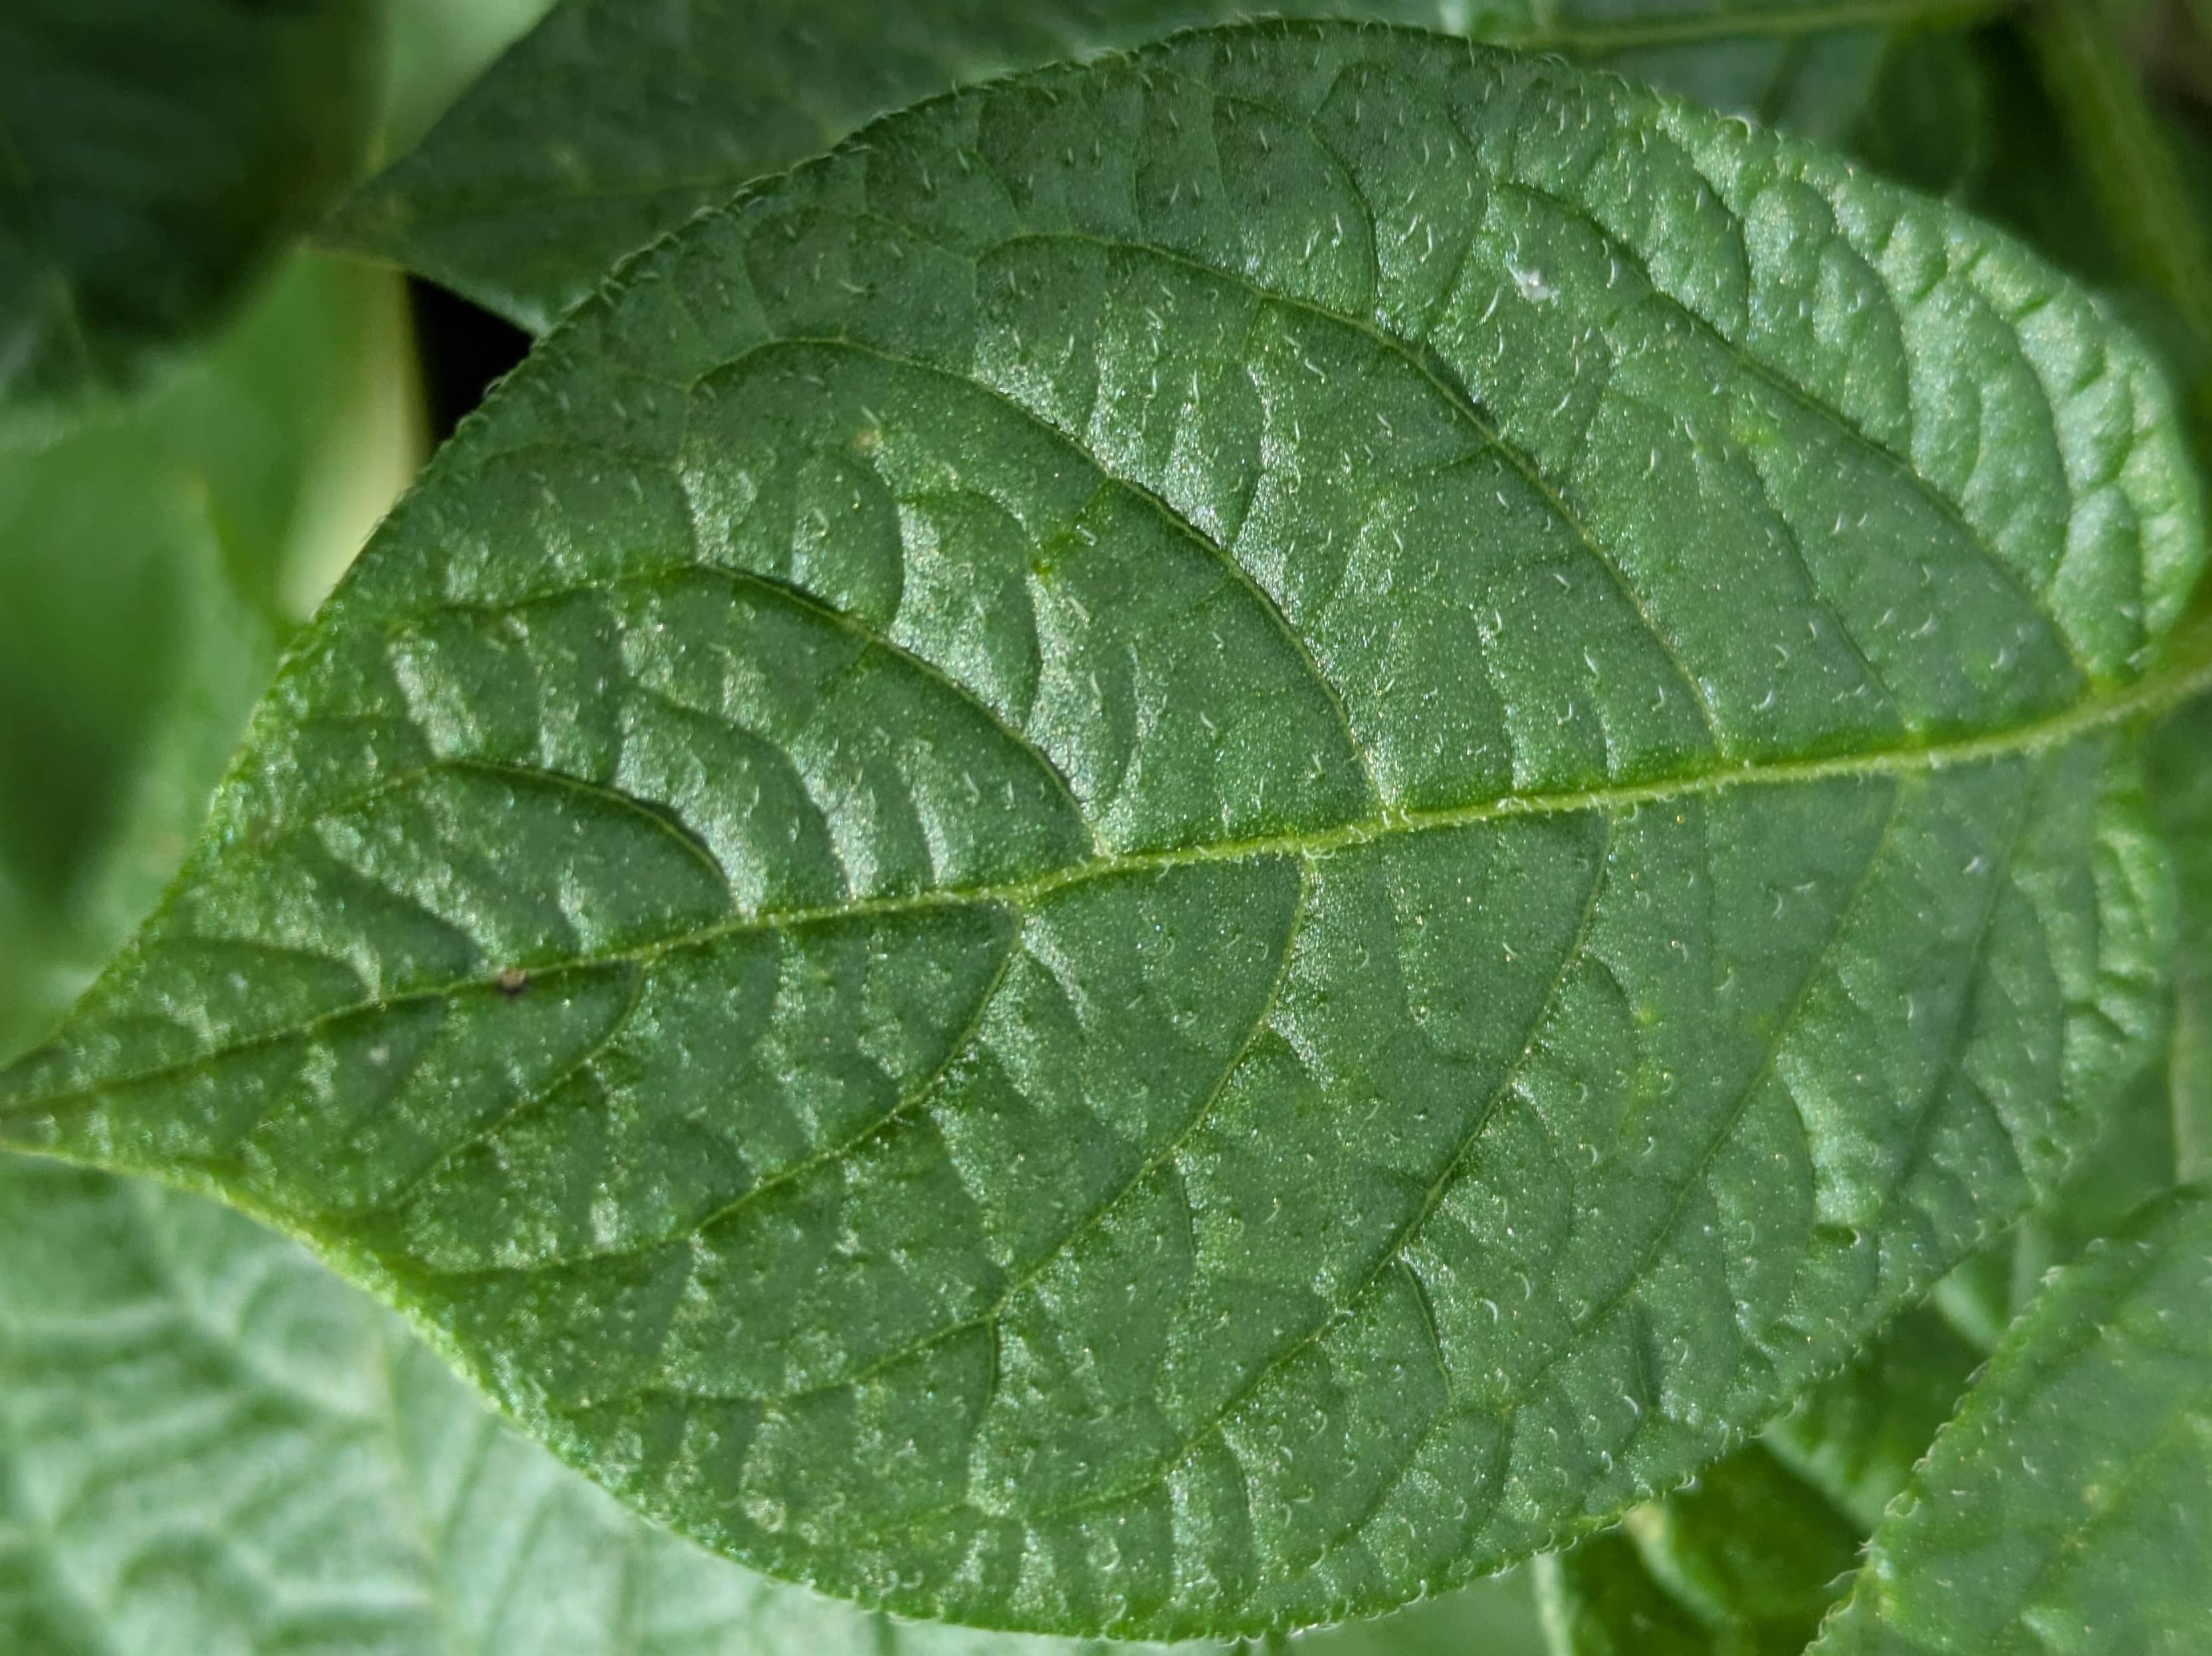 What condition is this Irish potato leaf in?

healthy
